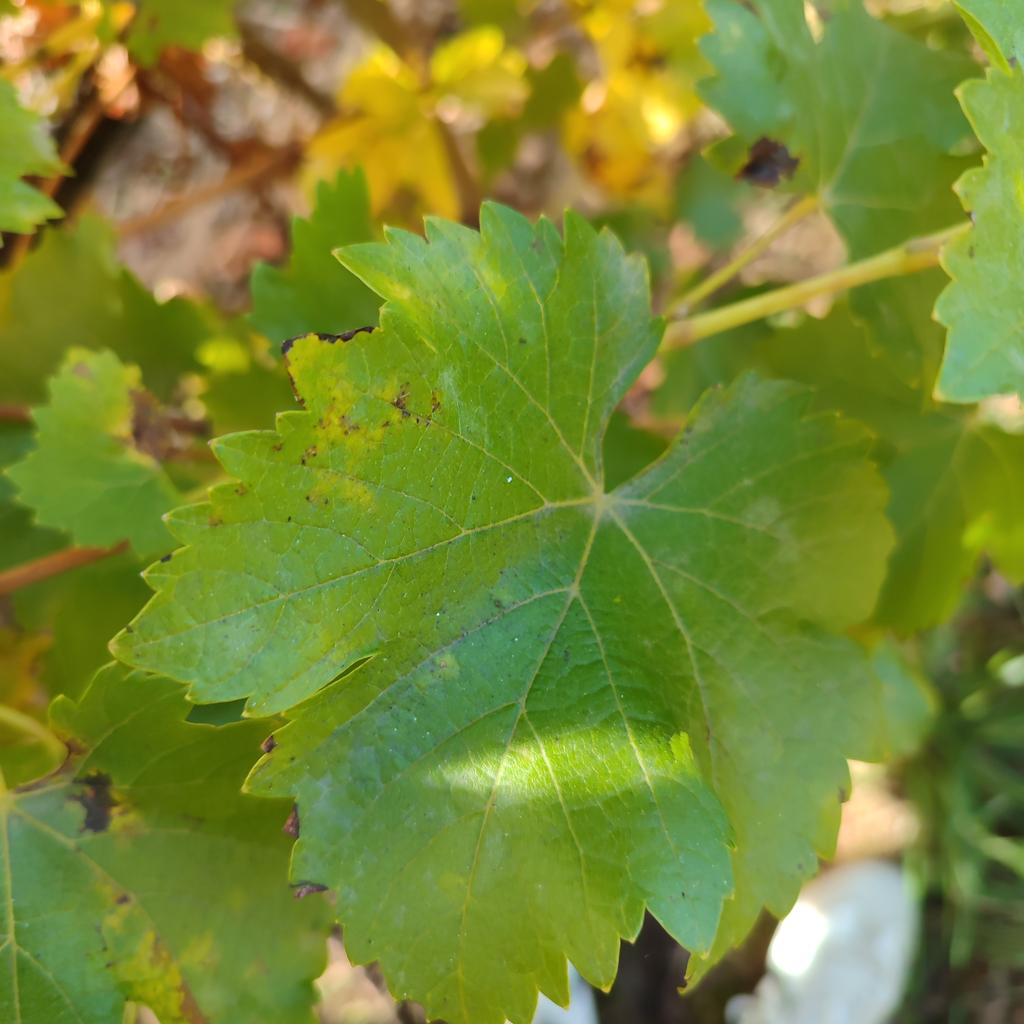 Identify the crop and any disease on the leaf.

grapevine, powdery mildew
